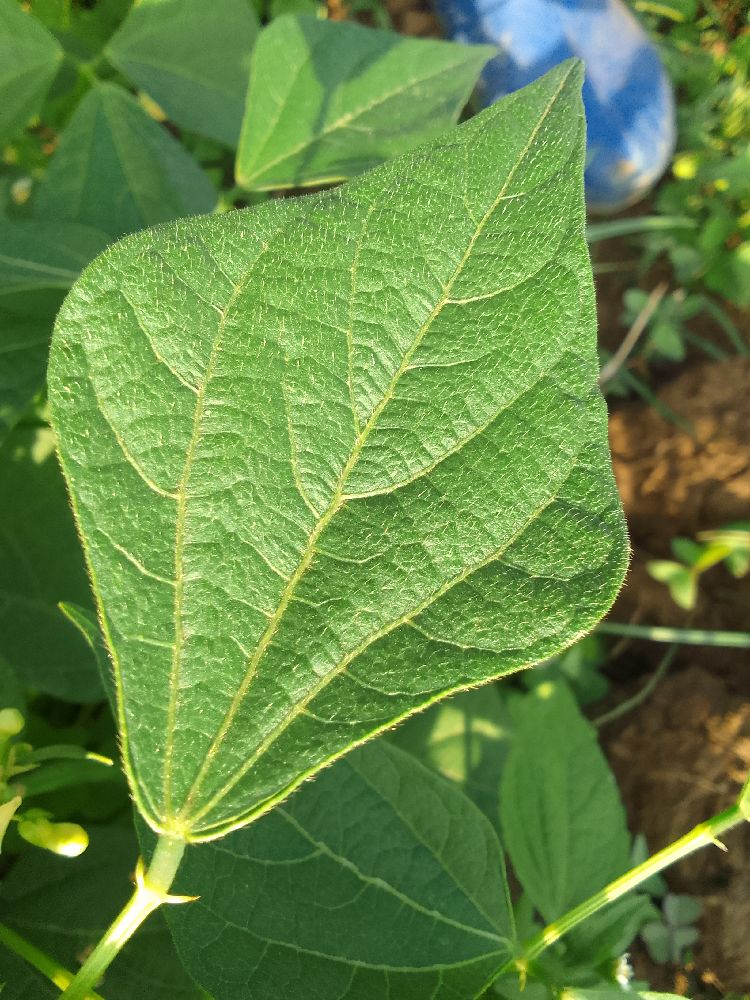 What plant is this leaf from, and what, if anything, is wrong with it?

common bean, healthy
